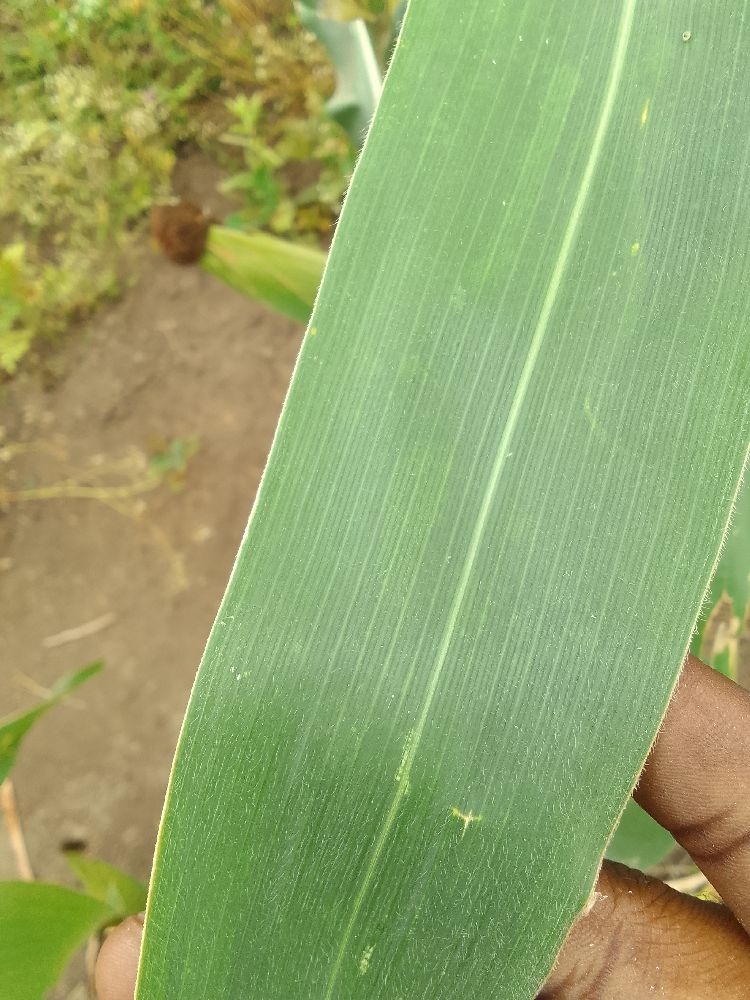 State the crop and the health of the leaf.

maize, healthy
